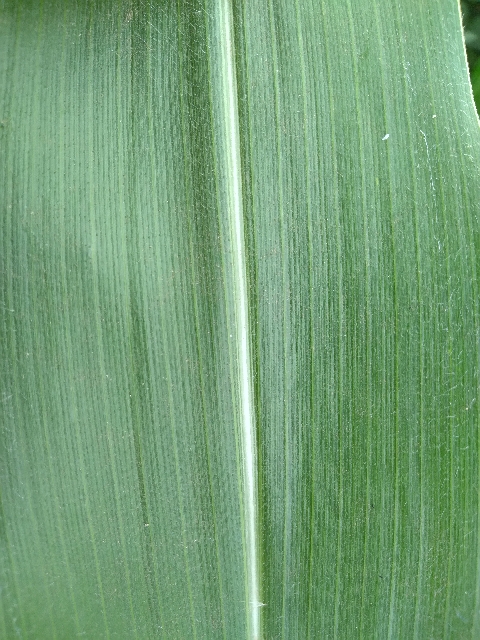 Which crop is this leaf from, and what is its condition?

maize, healthy
